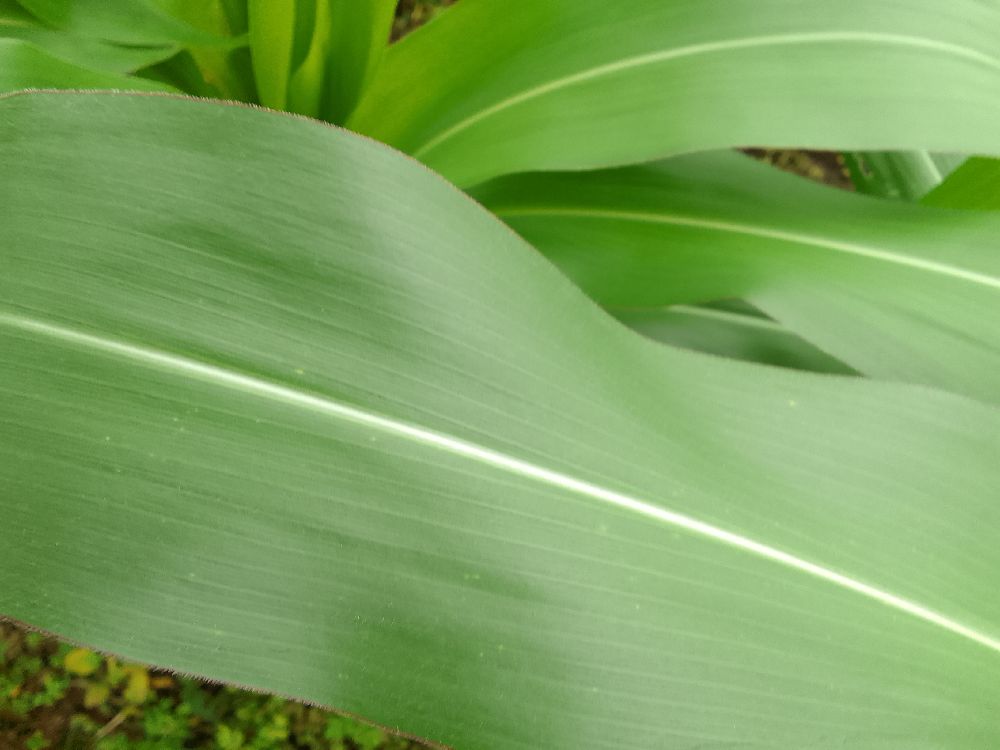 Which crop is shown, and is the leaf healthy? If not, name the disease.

maize, healthy
